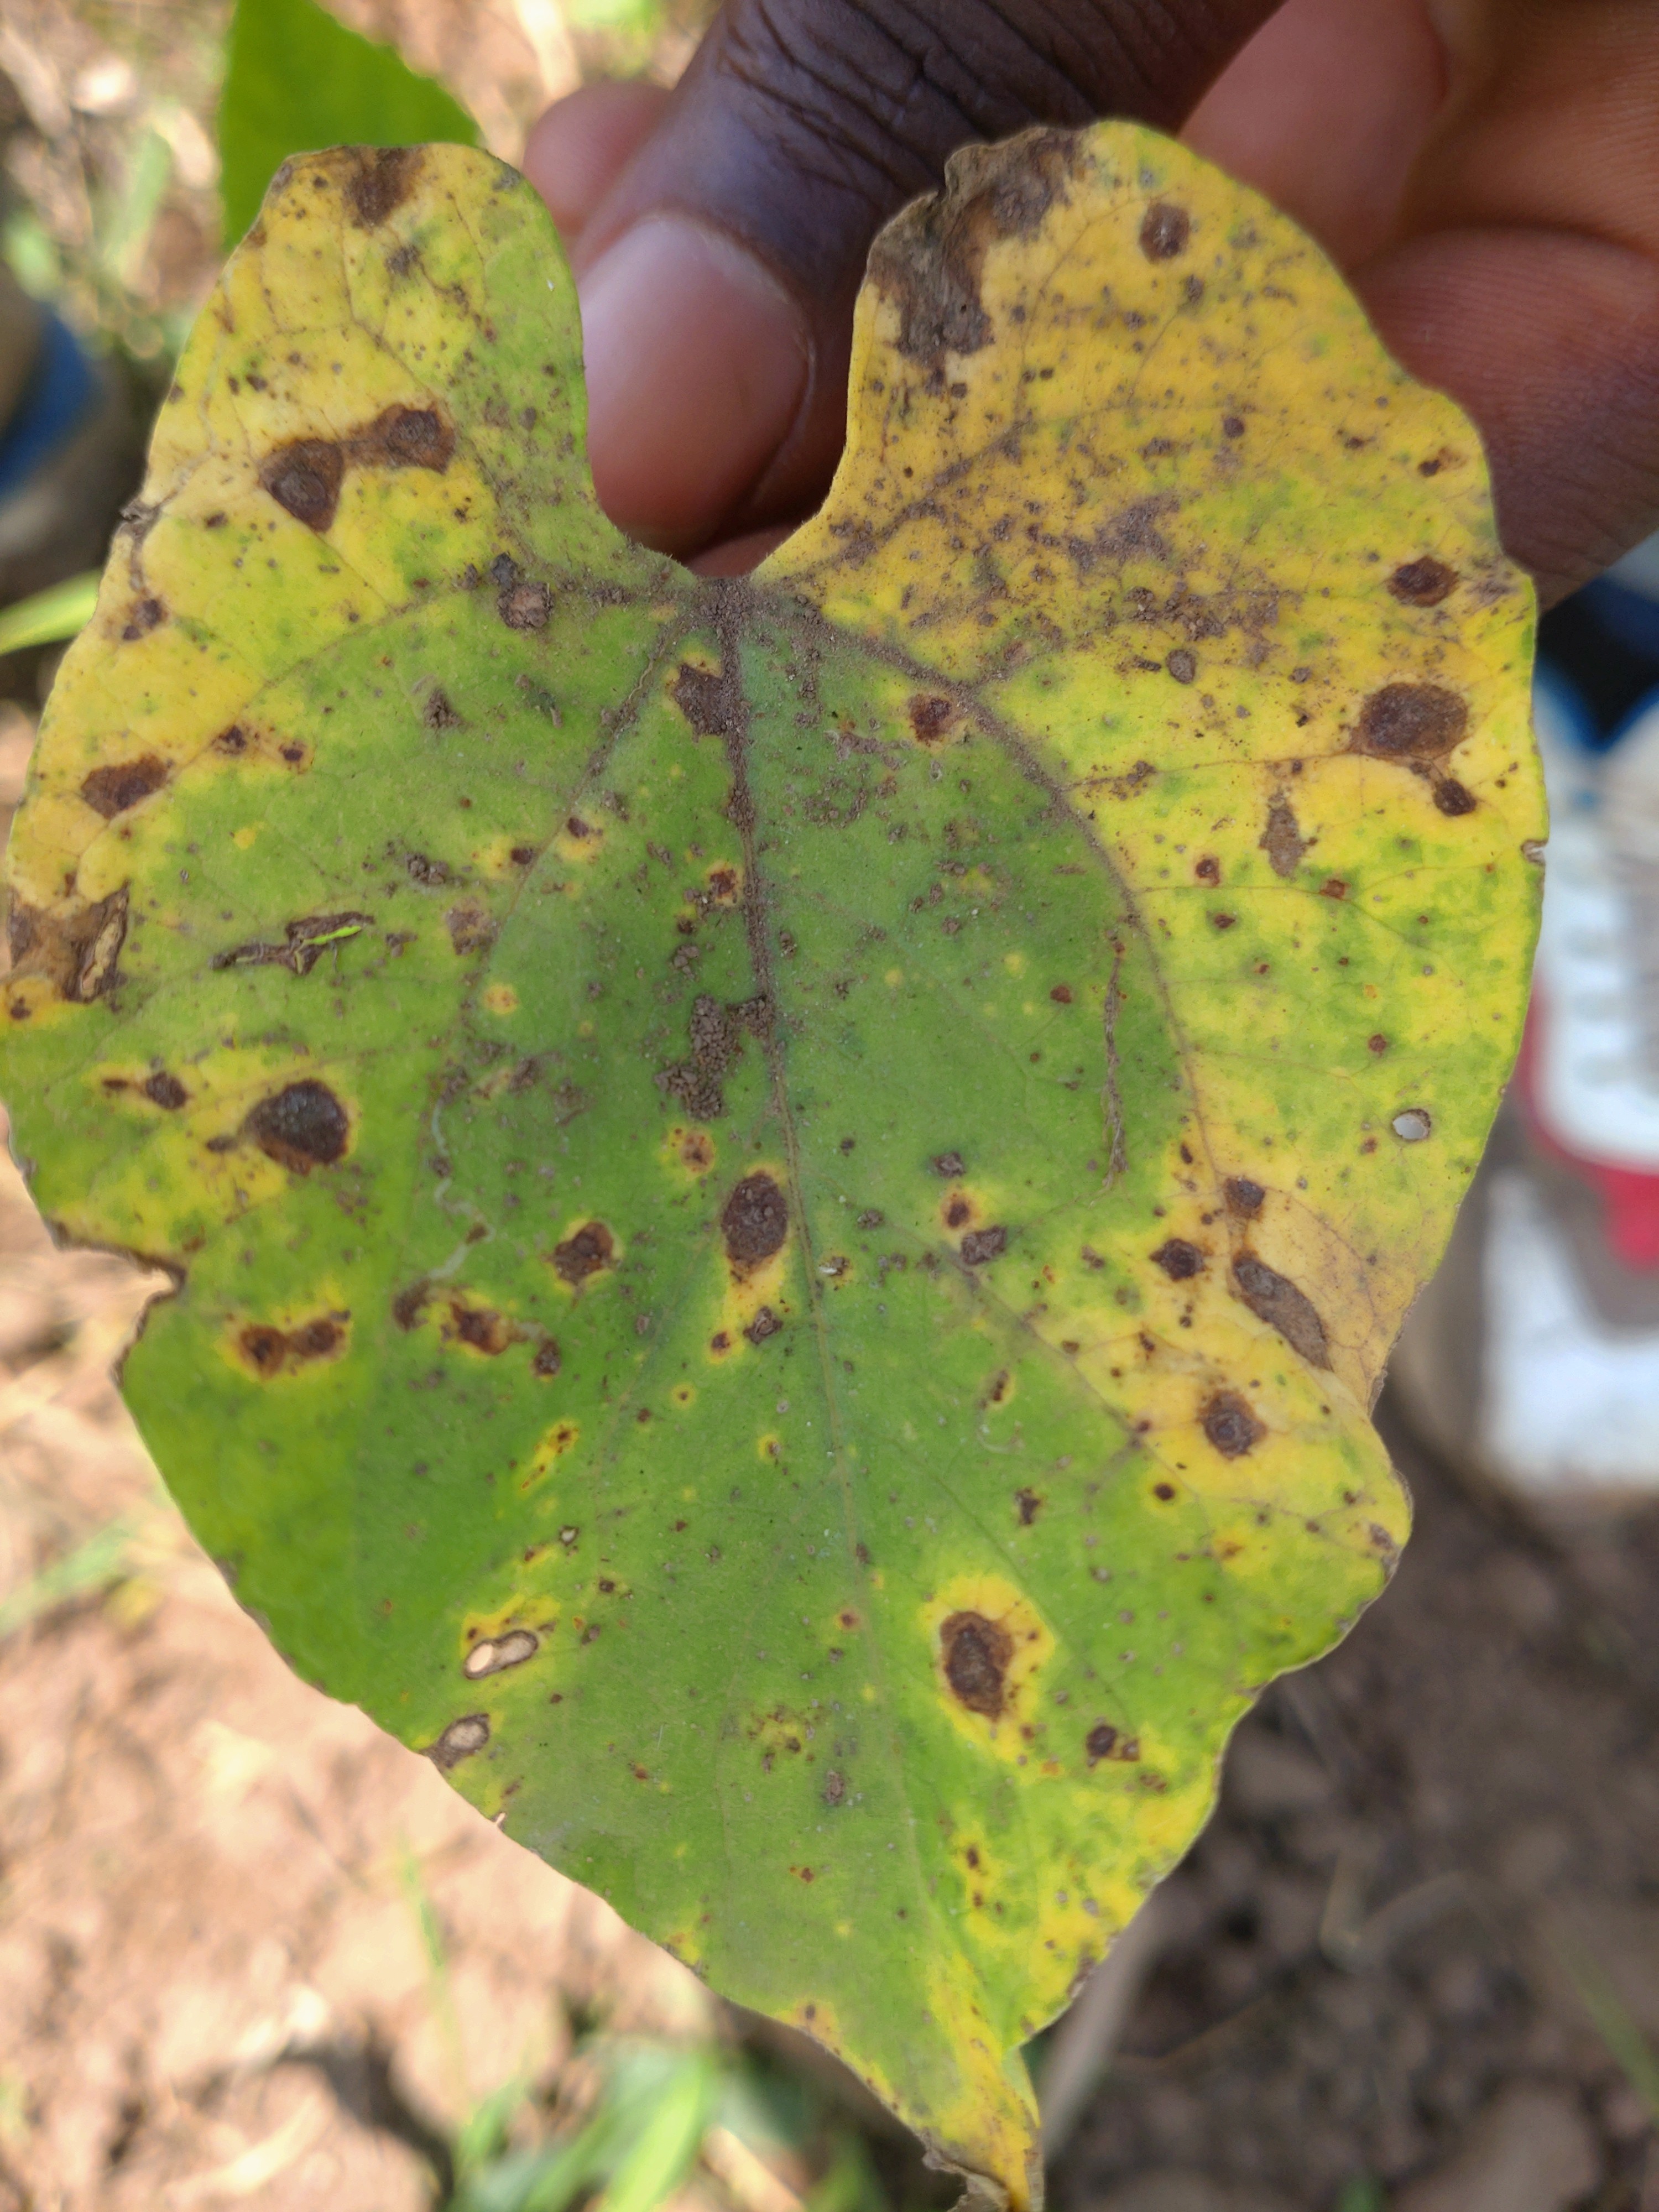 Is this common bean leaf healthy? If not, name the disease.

anthracnose
